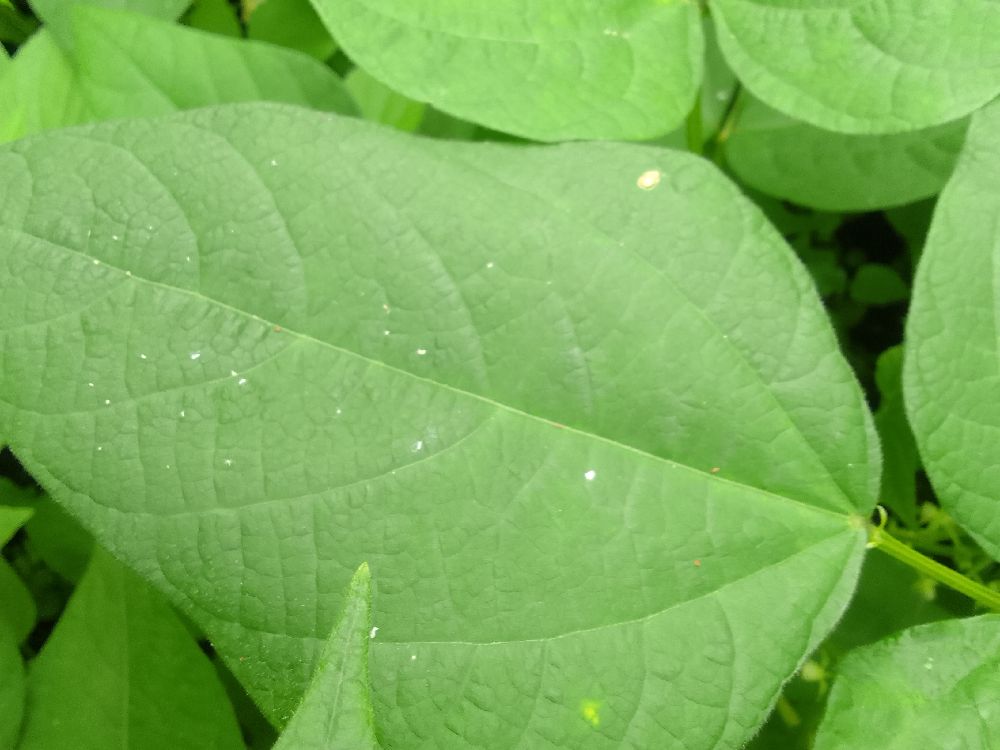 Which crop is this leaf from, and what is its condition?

common bean, healthy
